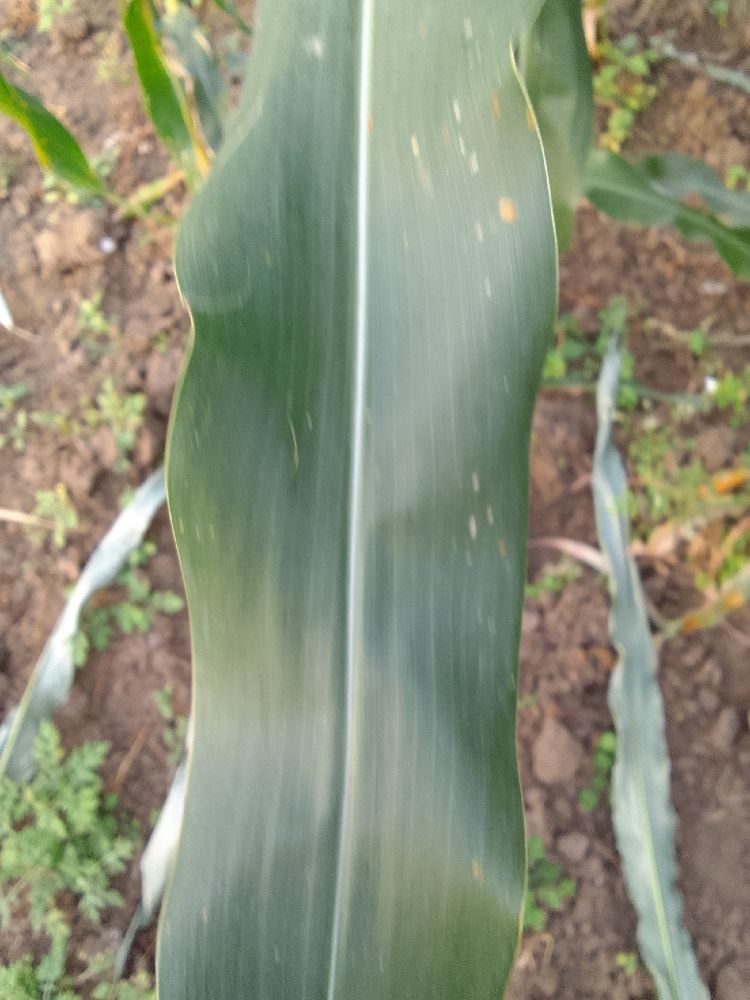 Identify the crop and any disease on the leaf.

maize, healthy
